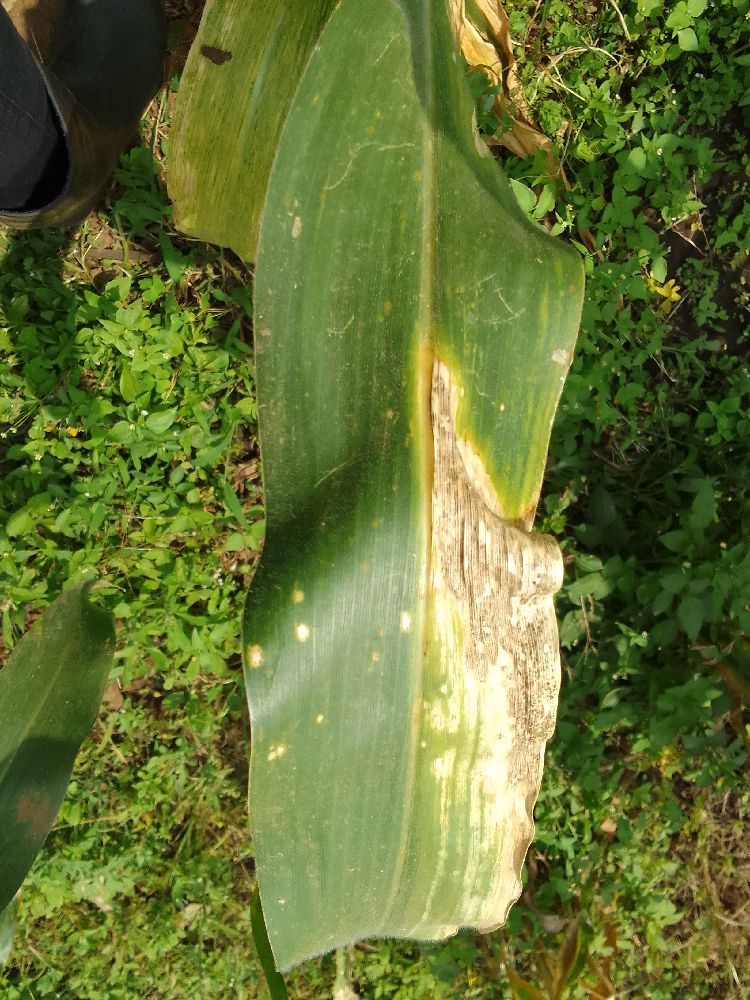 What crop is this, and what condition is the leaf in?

maize, maize lethal necrosis
